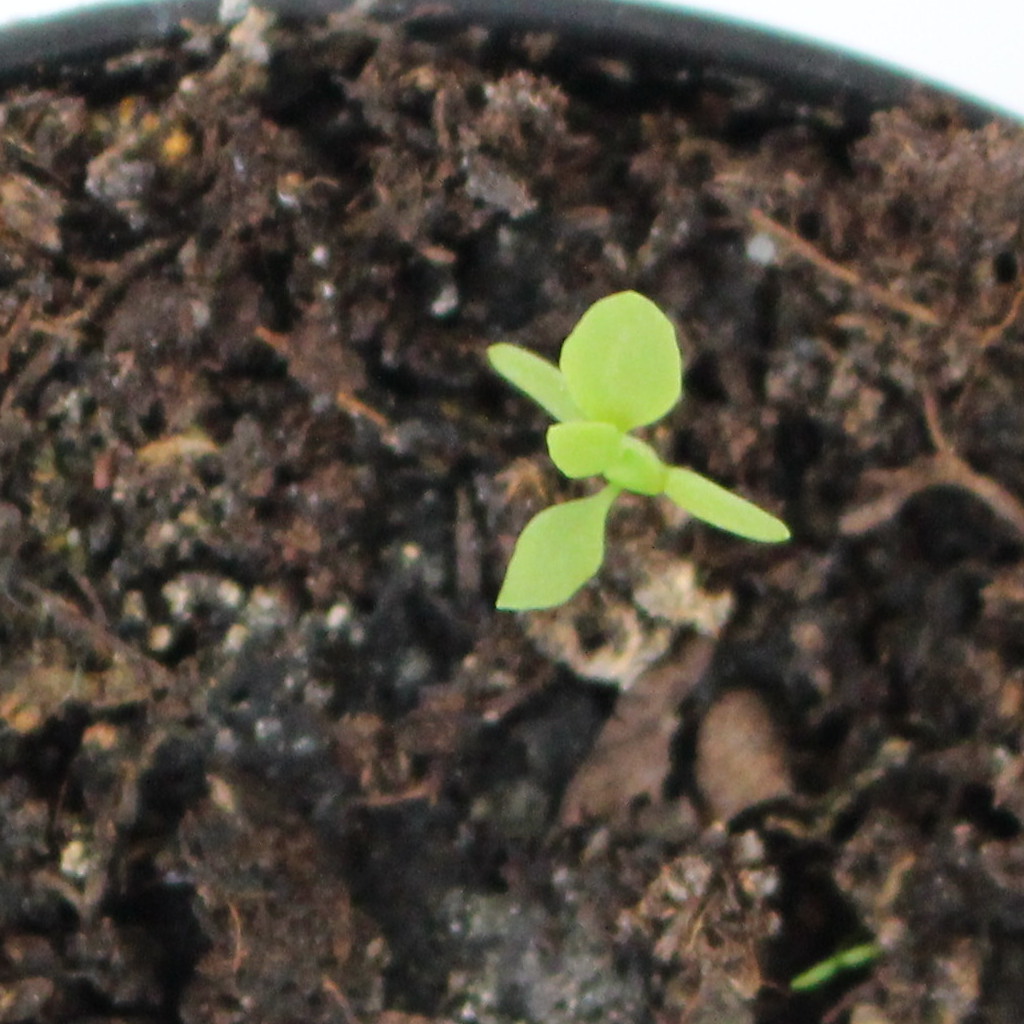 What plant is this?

Papaver rhoeas
